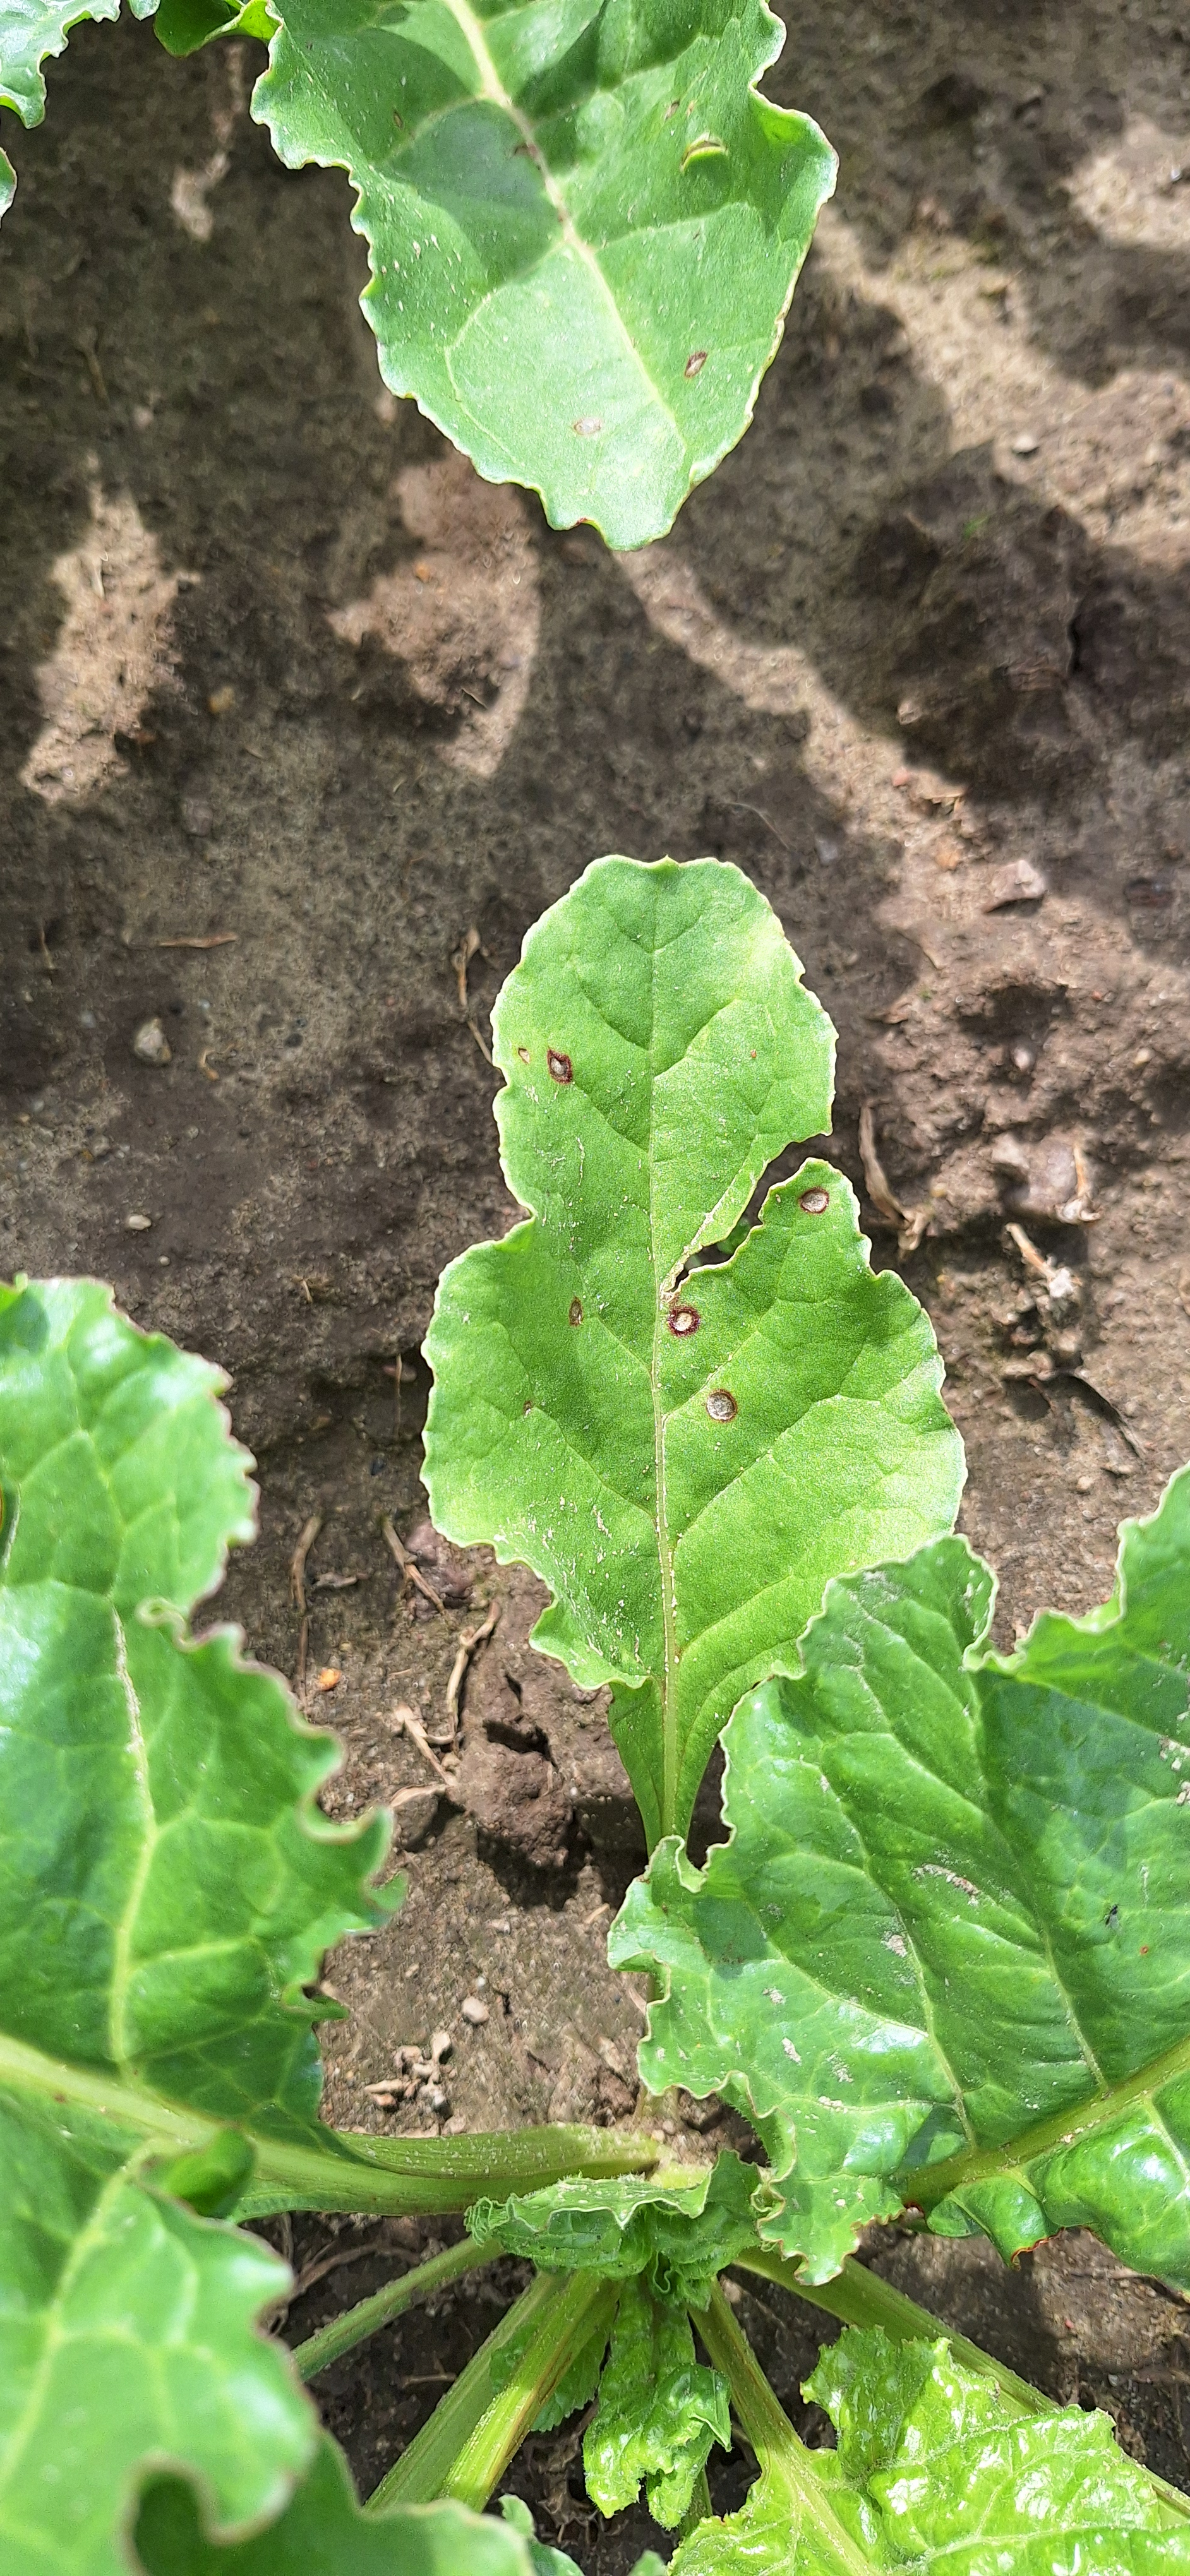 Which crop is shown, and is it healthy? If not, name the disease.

beet, cercospora
